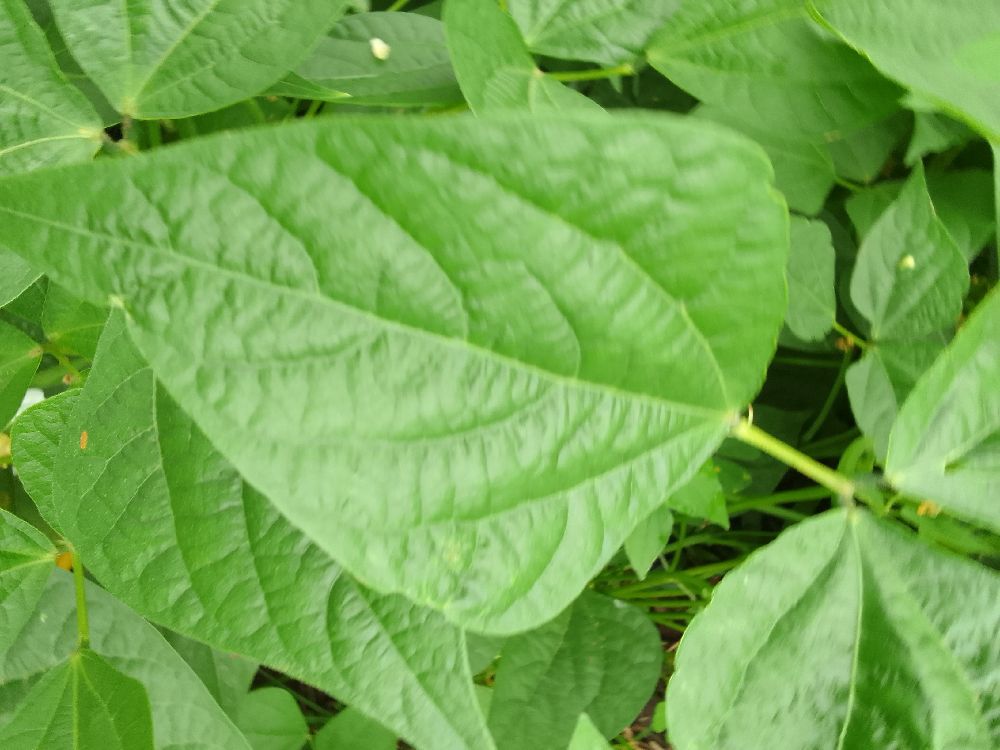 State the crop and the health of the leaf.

common bean, healthy
